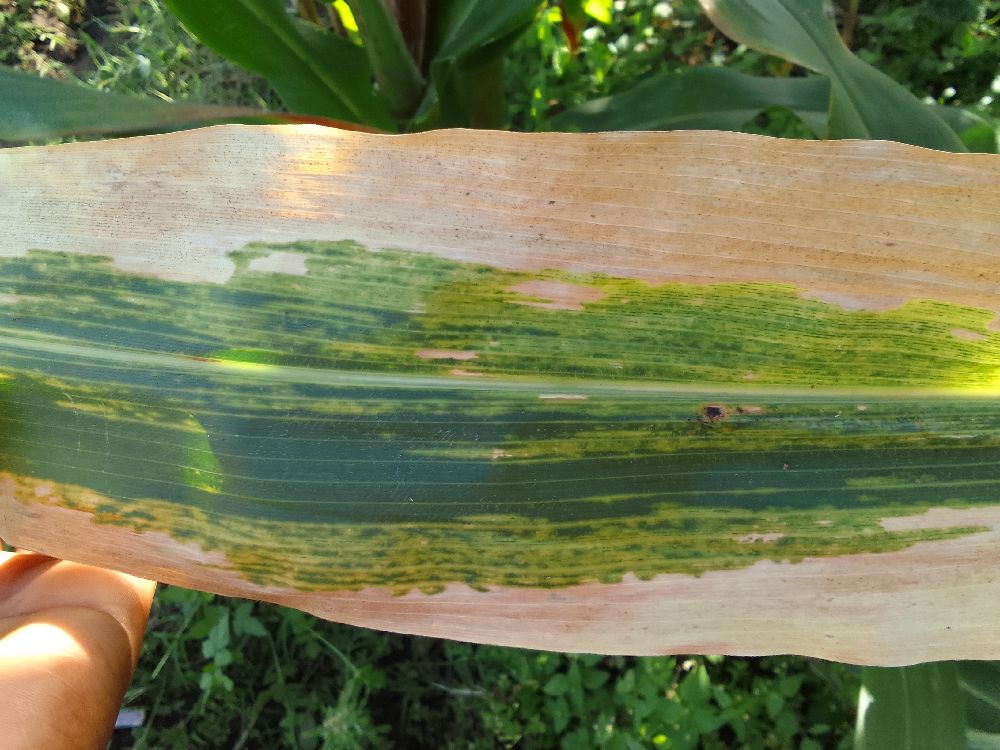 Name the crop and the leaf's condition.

maize, maize lethal necrosis
